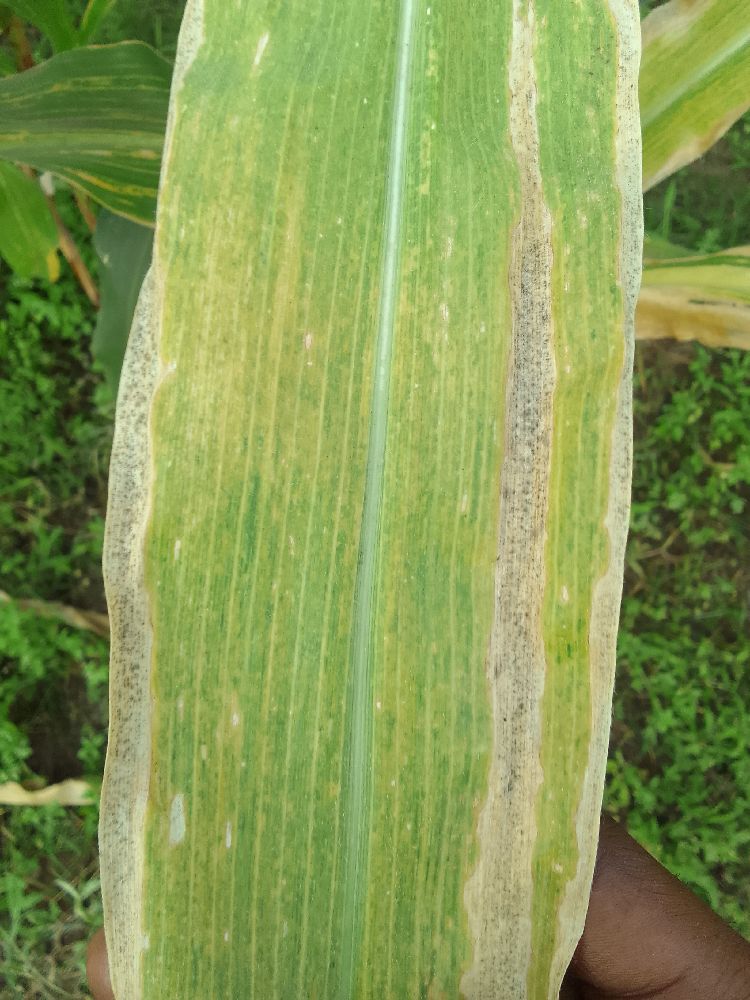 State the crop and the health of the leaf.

maize, maize lethal necrosis
